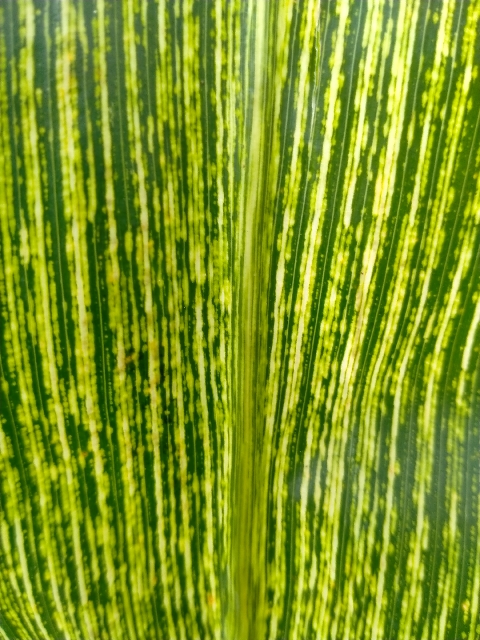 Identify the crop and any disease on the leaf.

maize, maize streak virus
